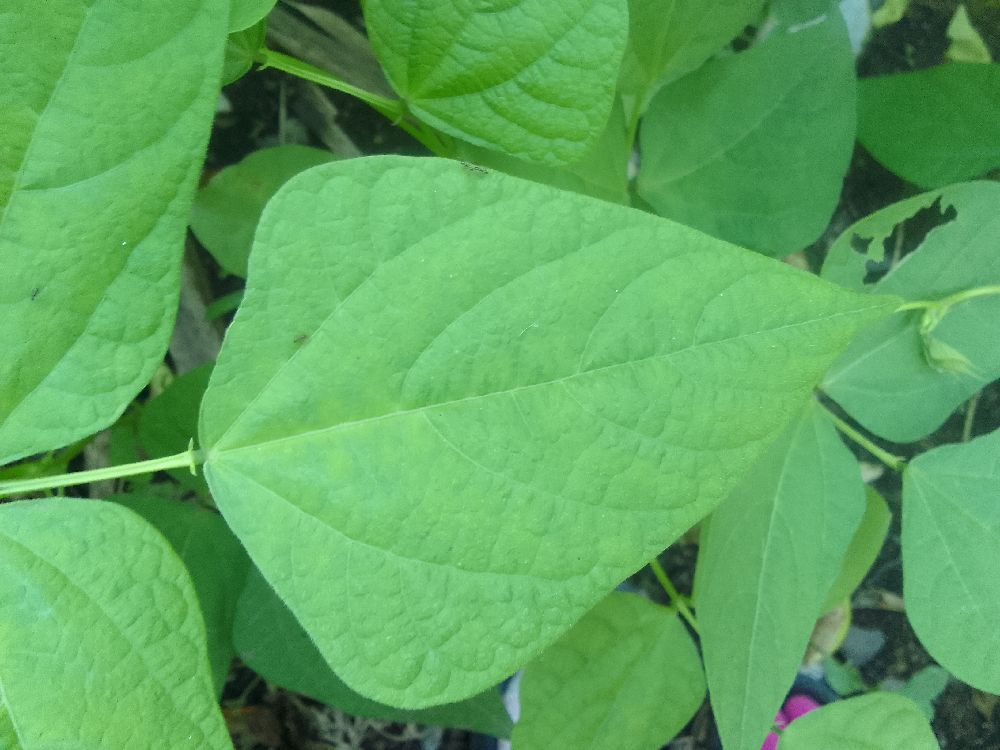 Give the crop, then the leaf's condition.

common bean, healthy
